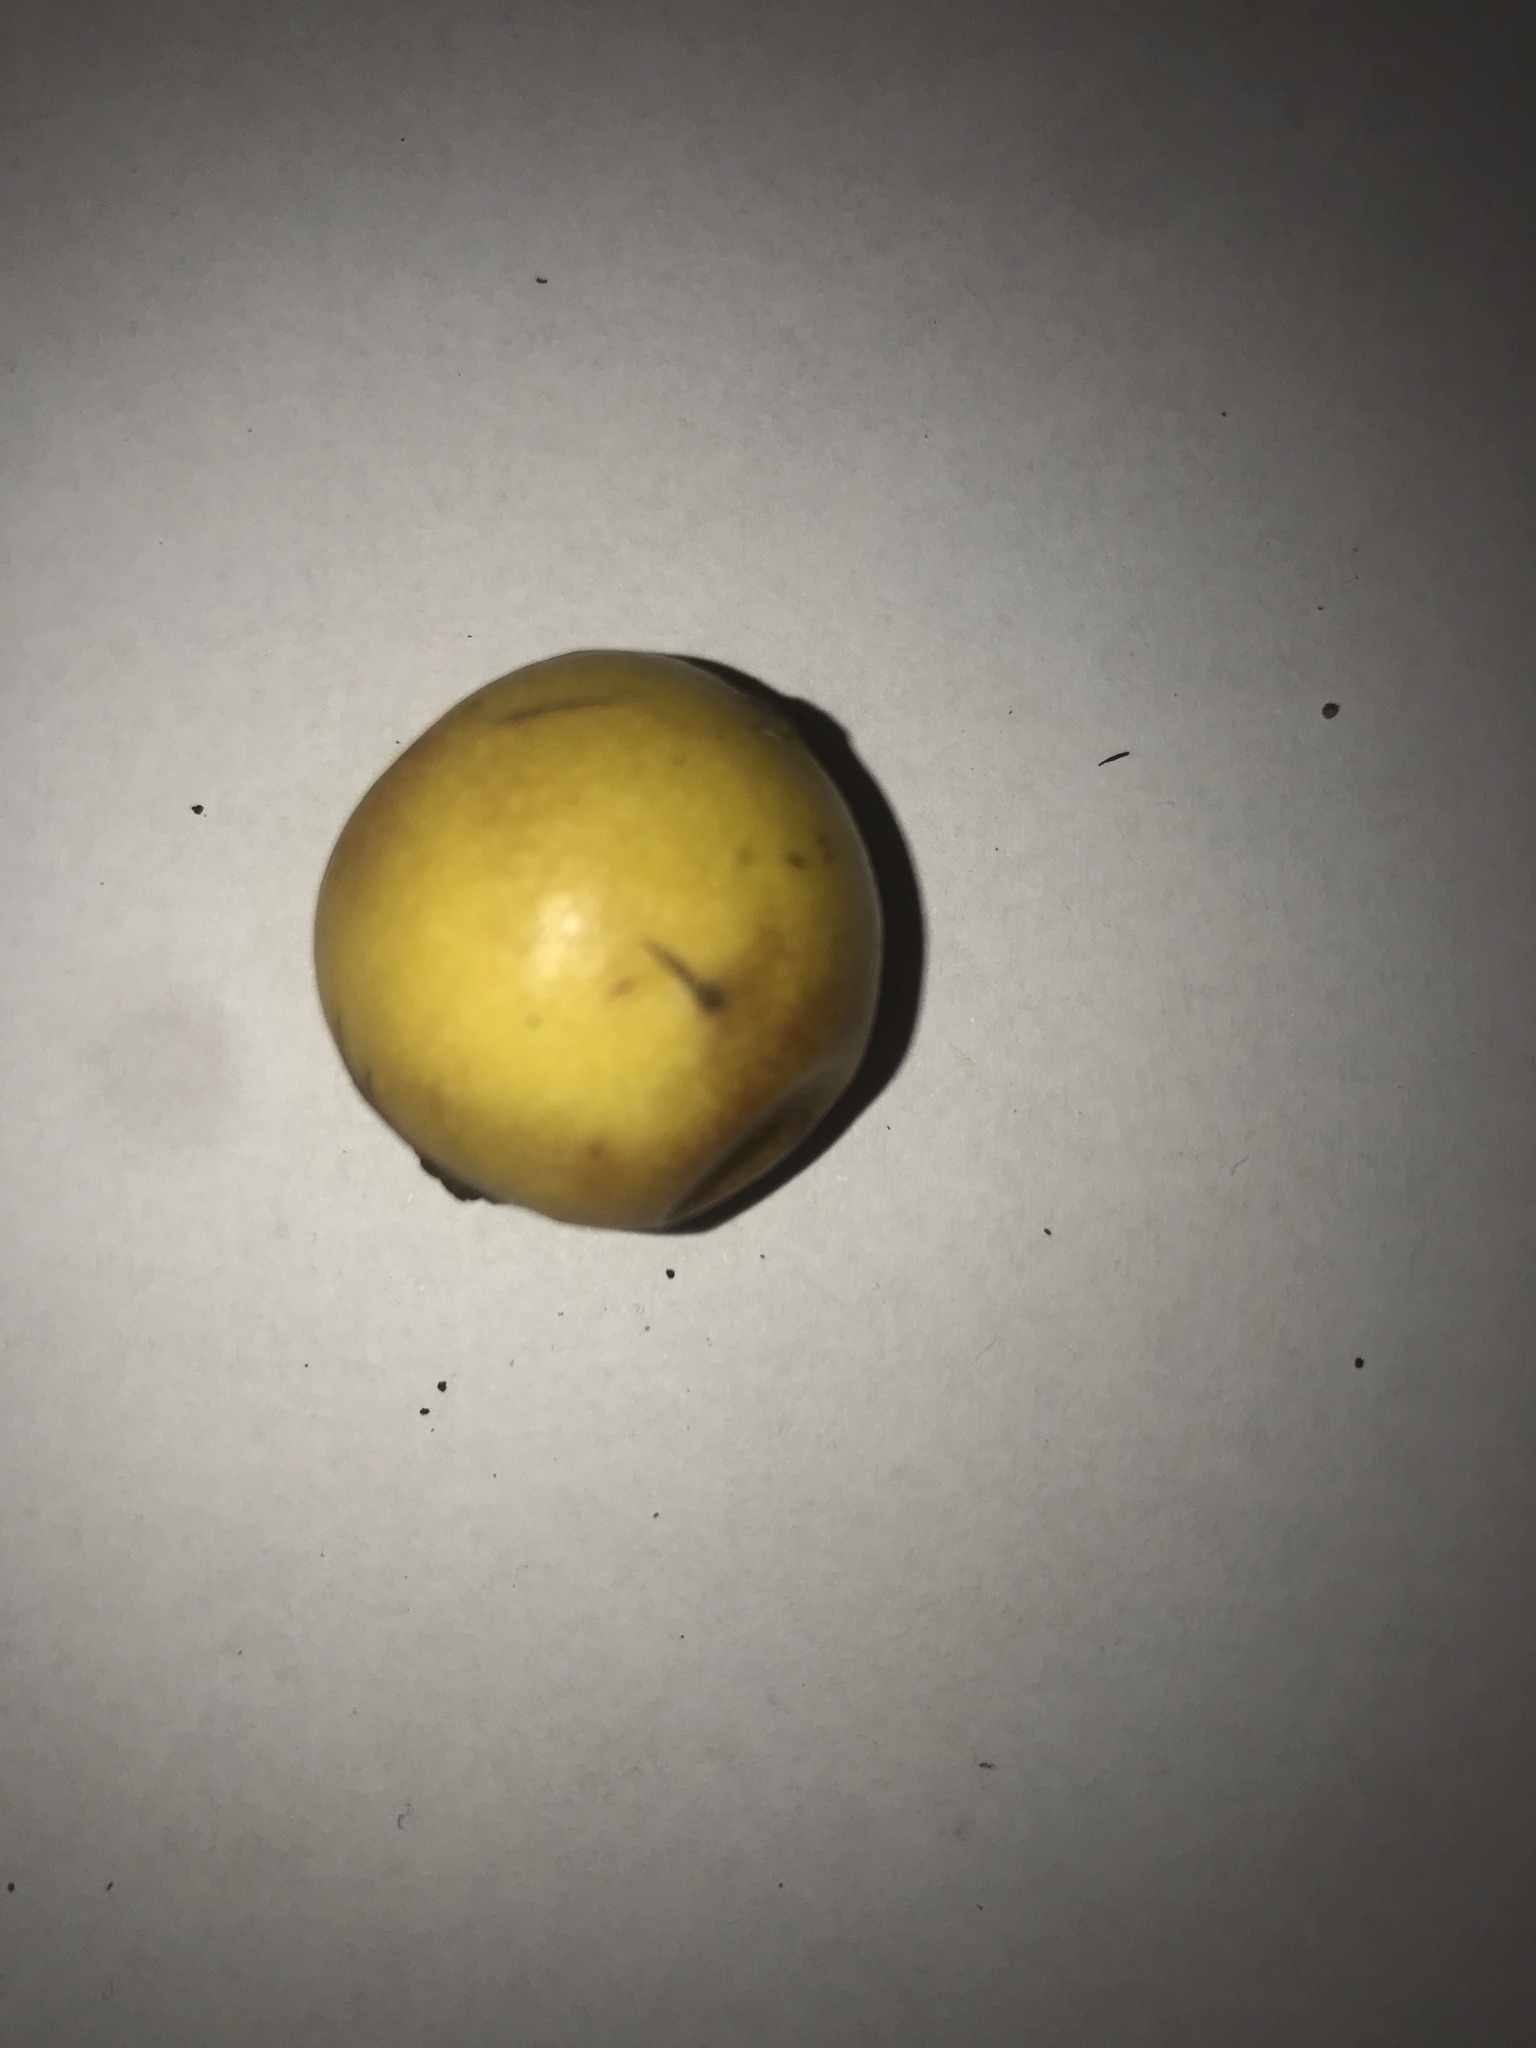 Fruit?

abiu
